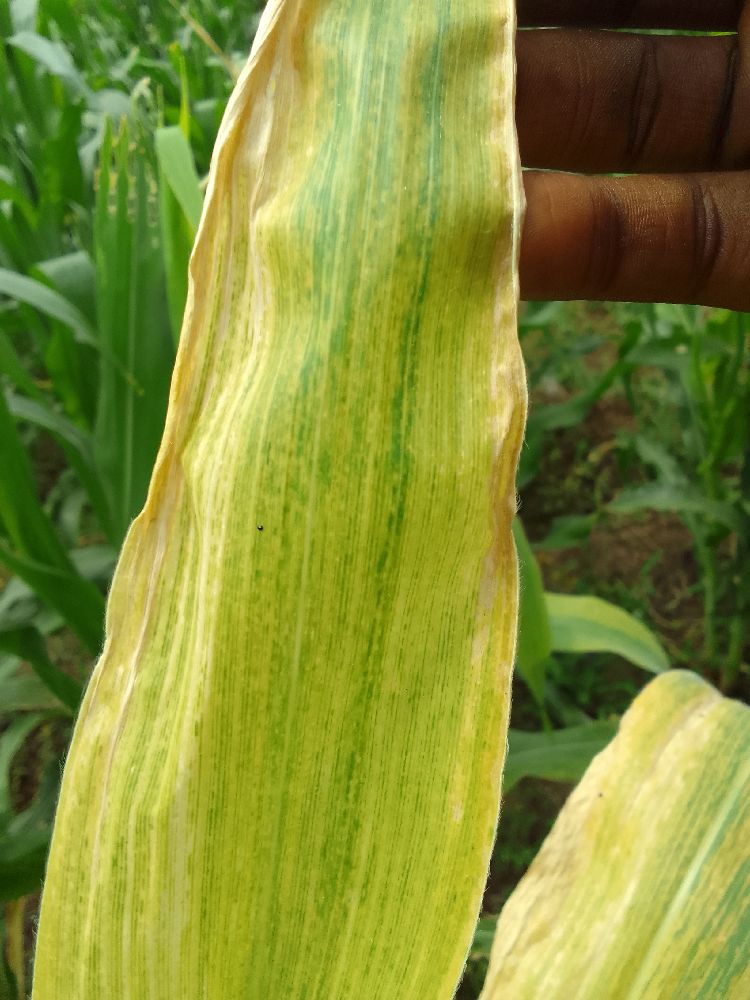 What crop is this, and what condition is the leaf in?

maize, maize lethal necrosis
